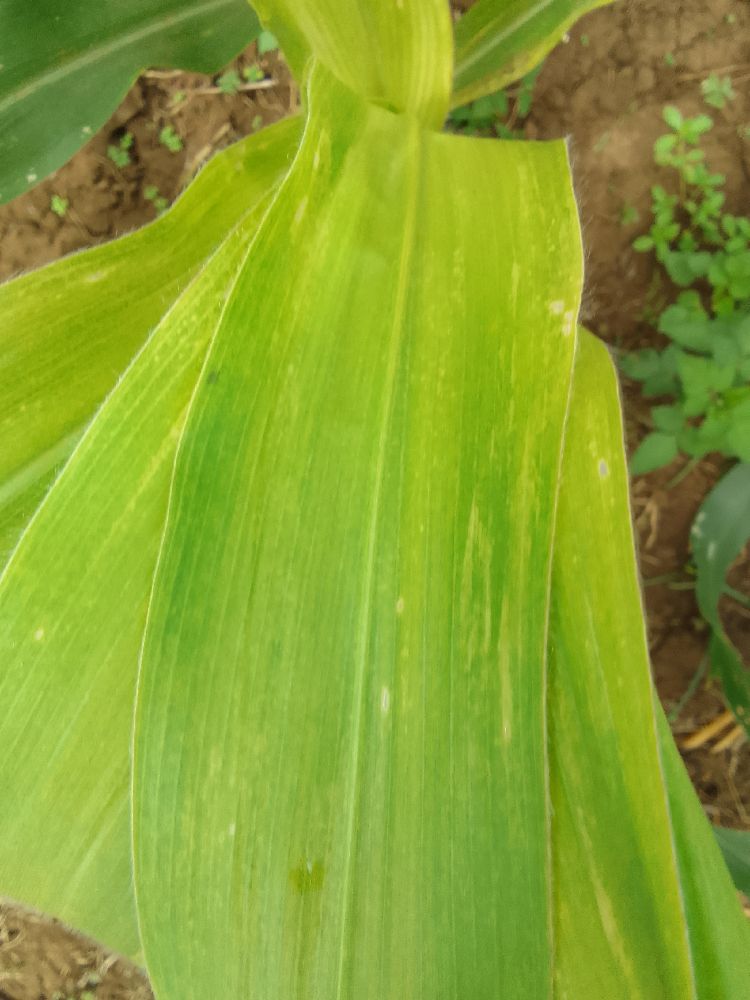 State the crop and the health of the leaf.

maize, maize lethal necrosis
